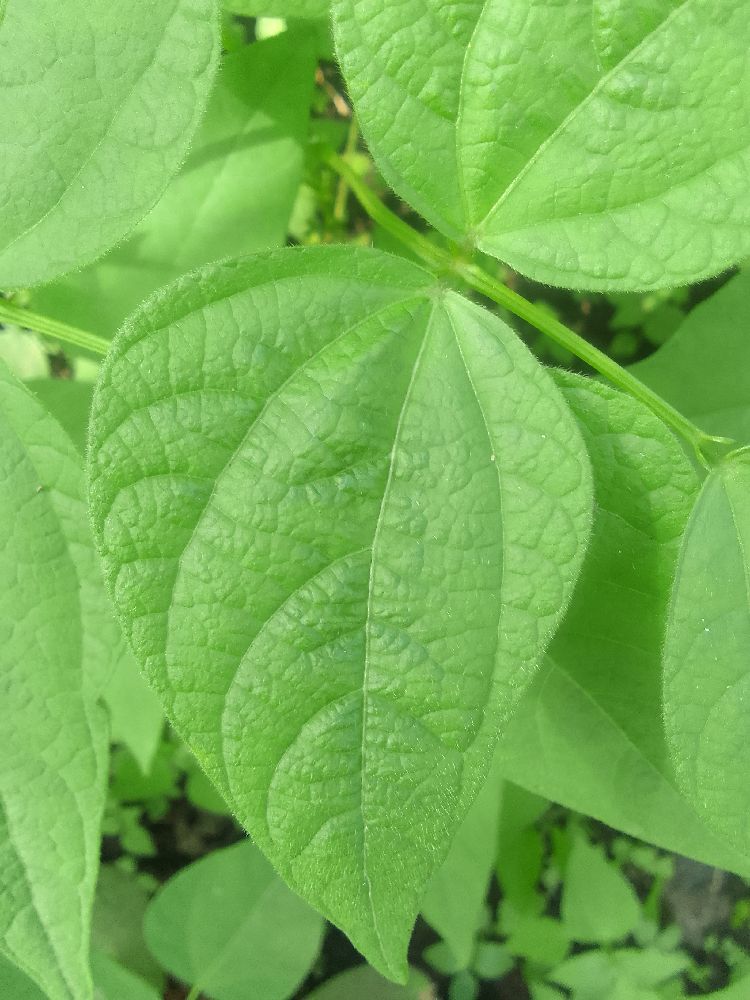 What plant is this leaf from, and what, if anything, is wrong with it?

common bean, healthy
